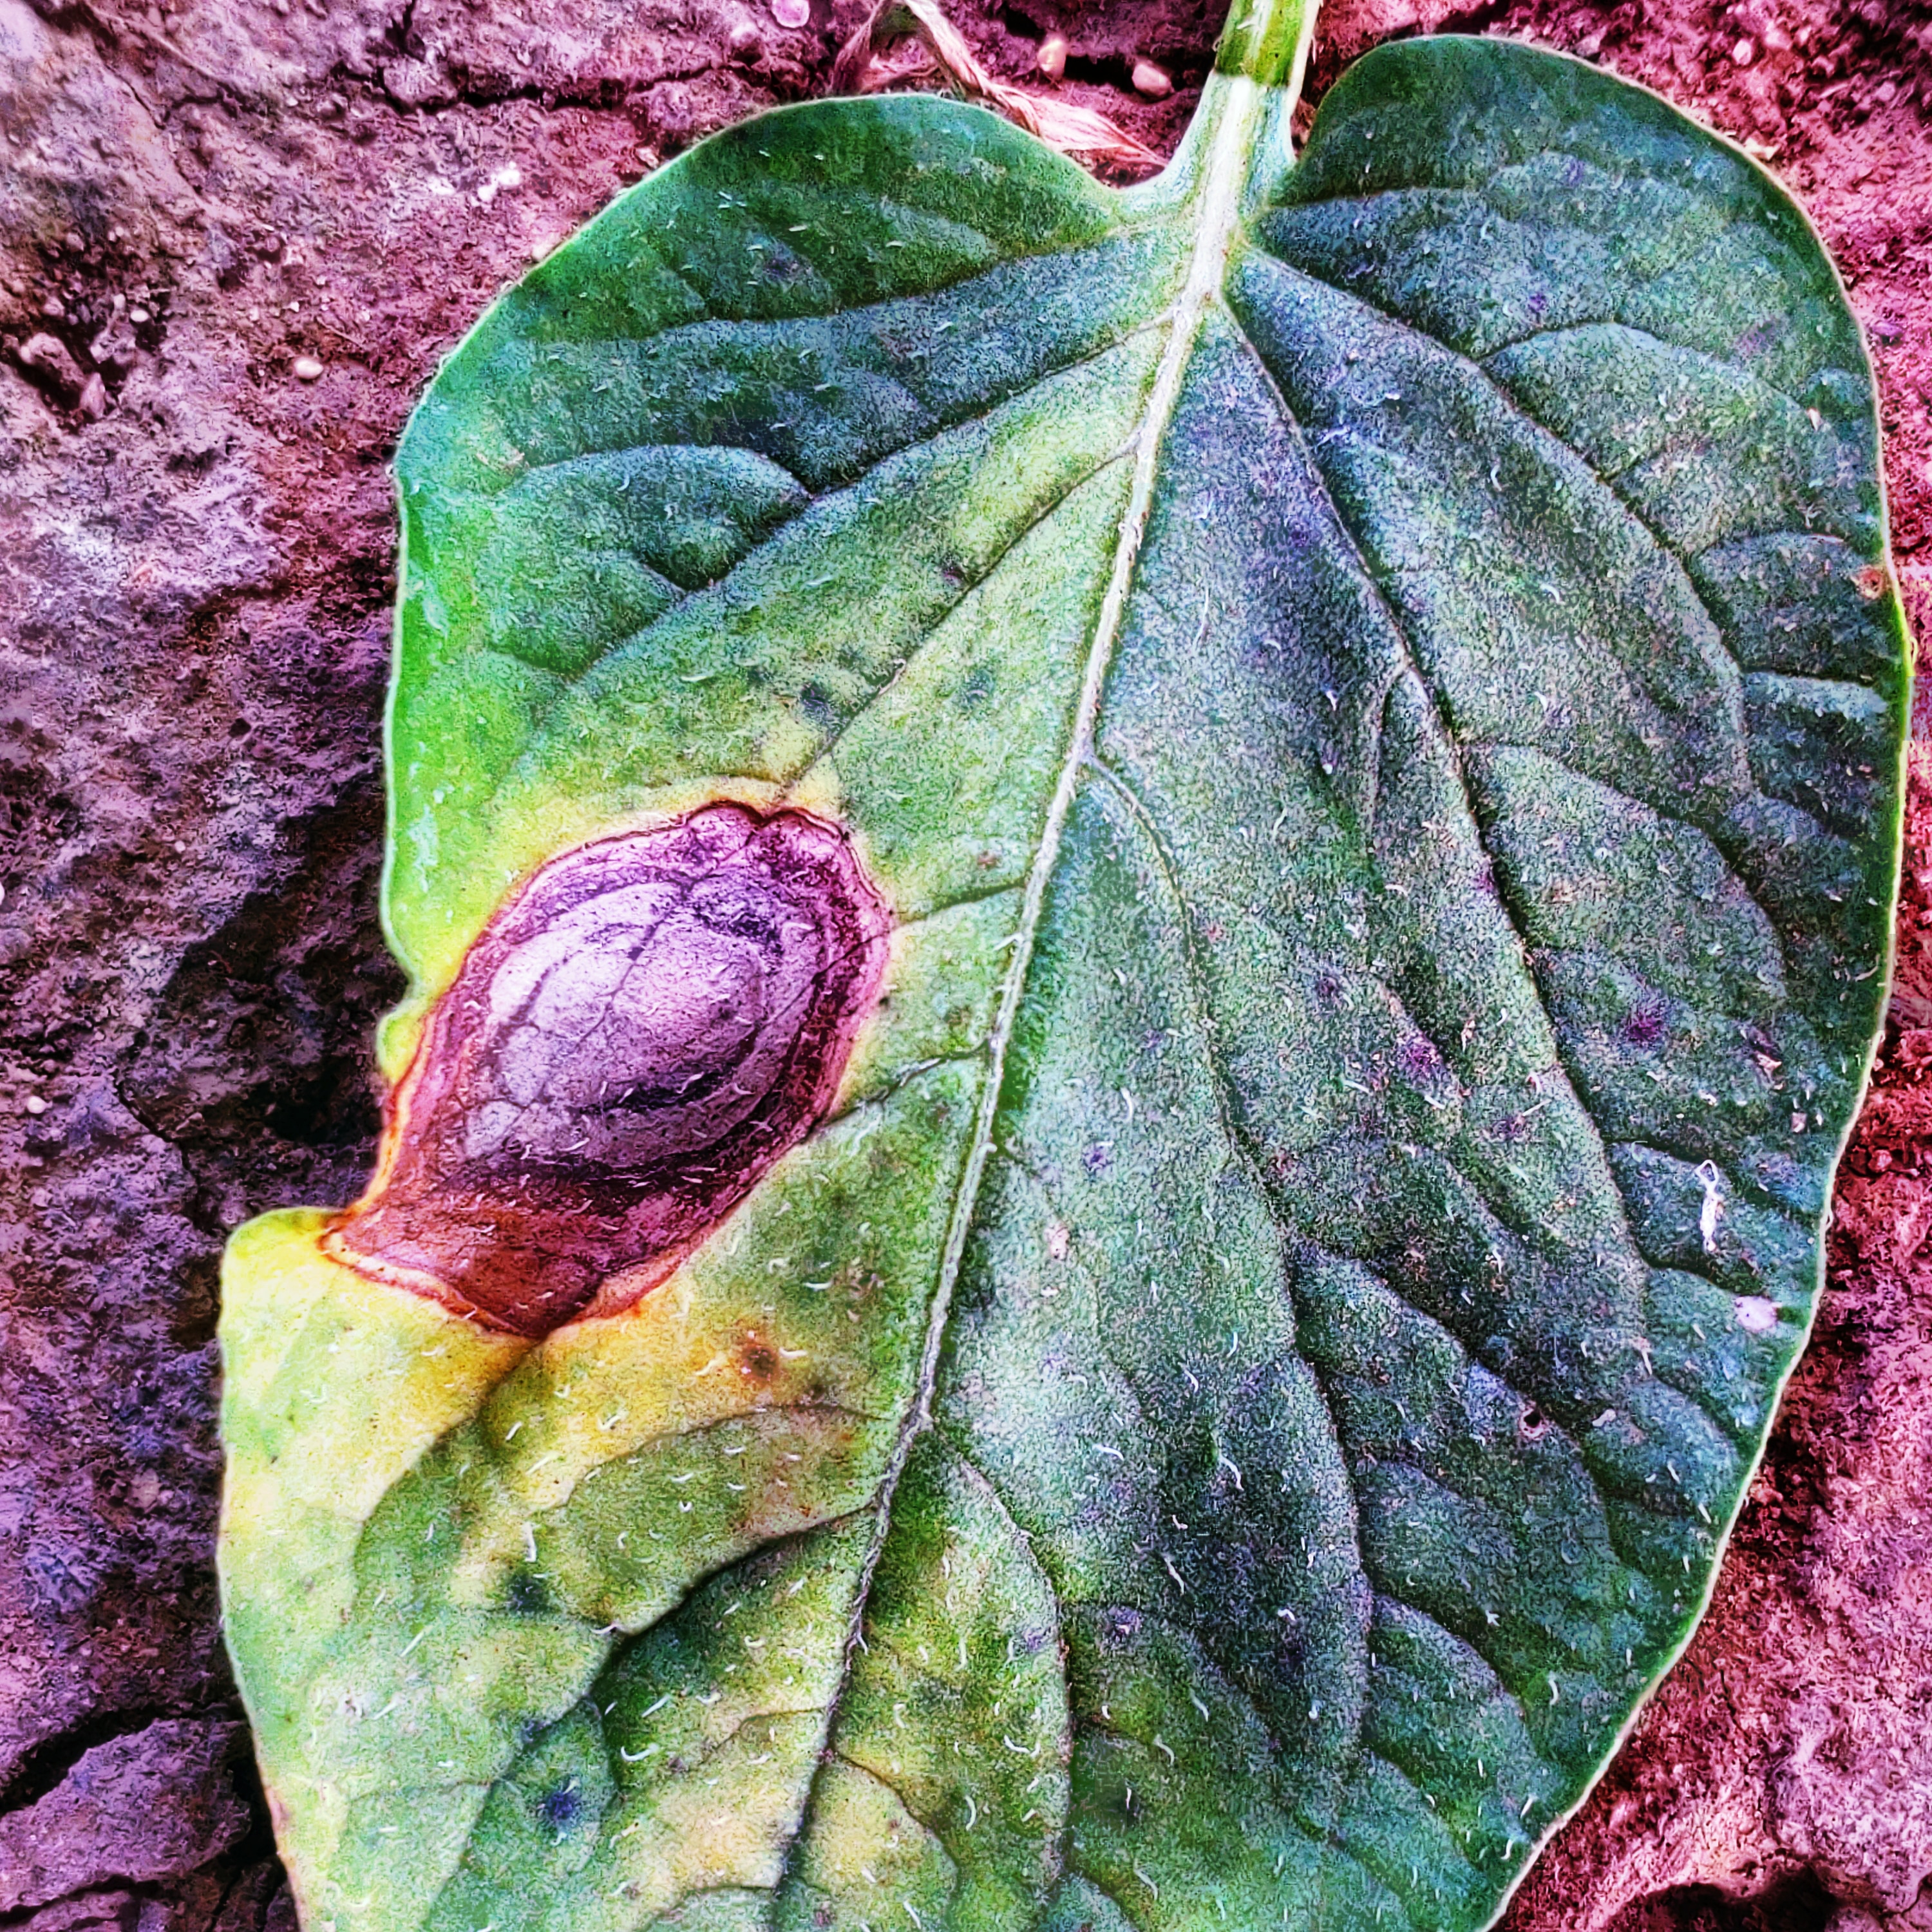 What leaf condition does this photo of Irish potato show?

late blight
